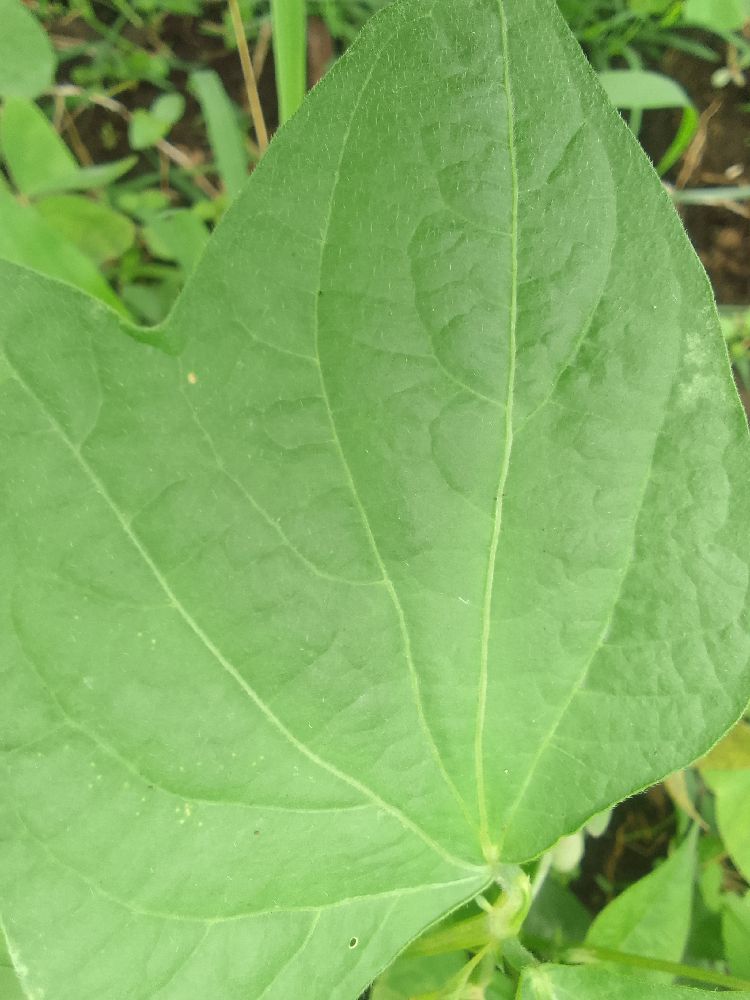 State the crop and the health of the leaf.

common bean, healthy
